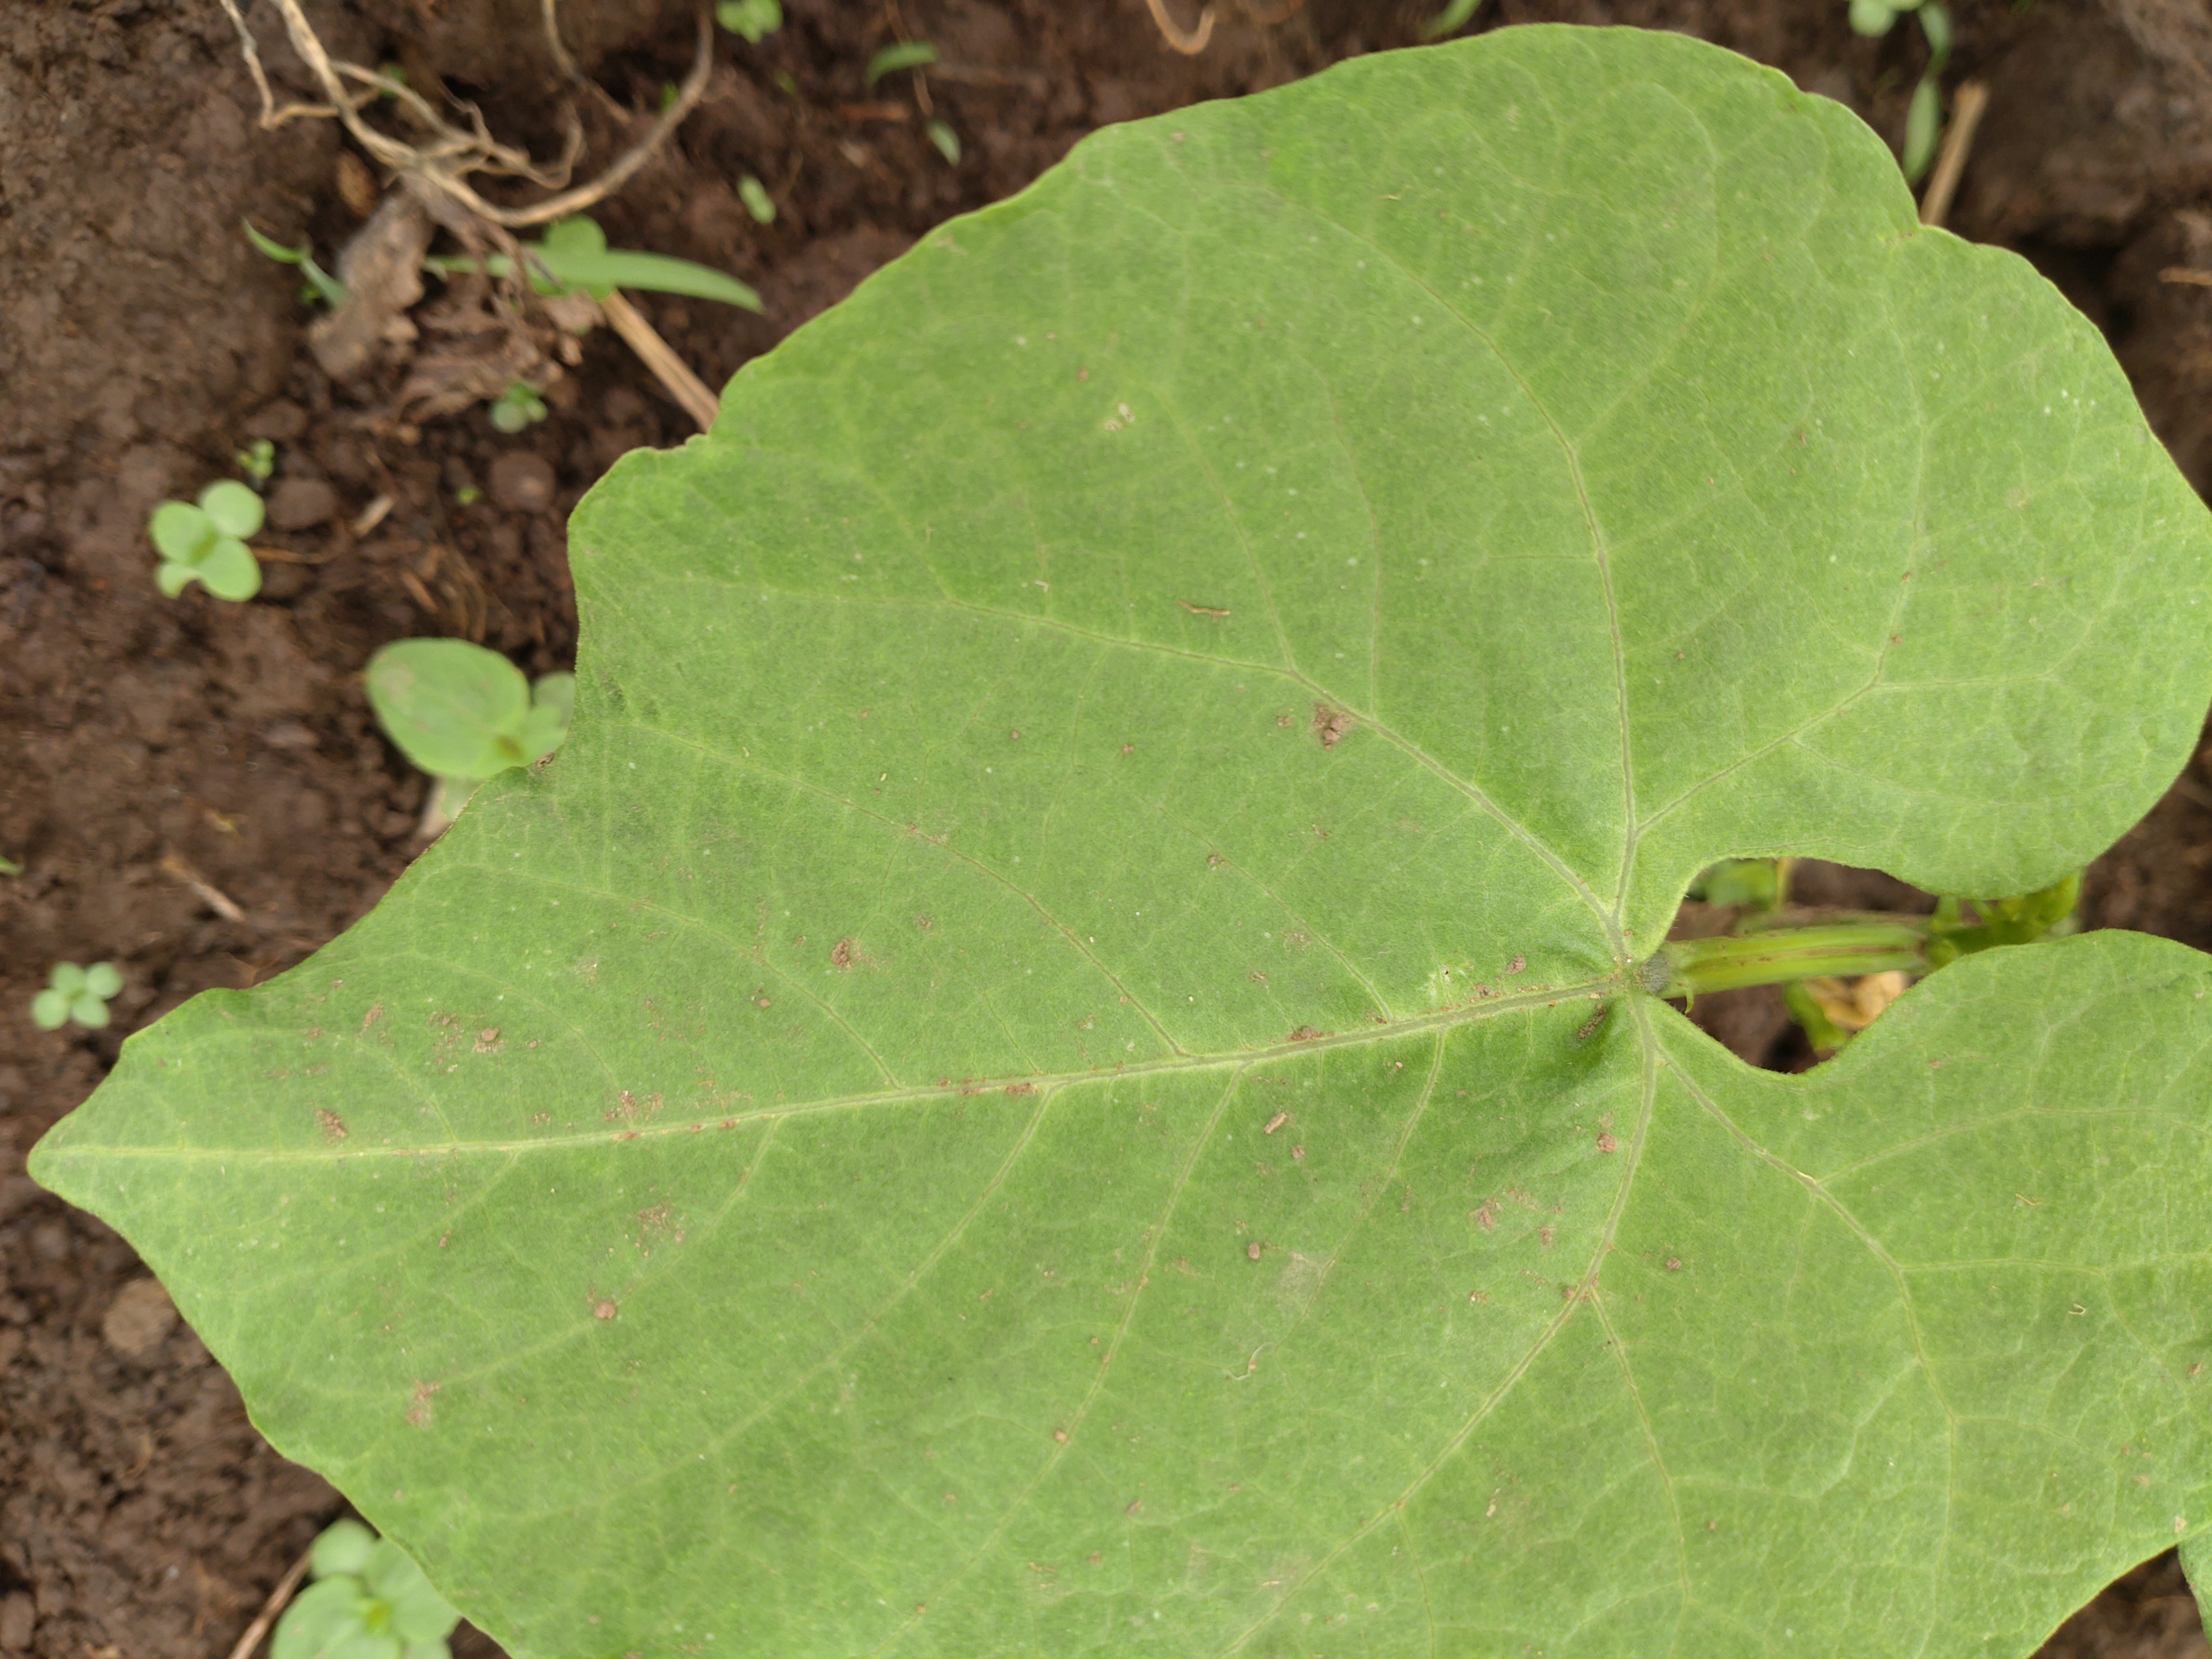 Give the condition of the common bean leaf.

healthy
